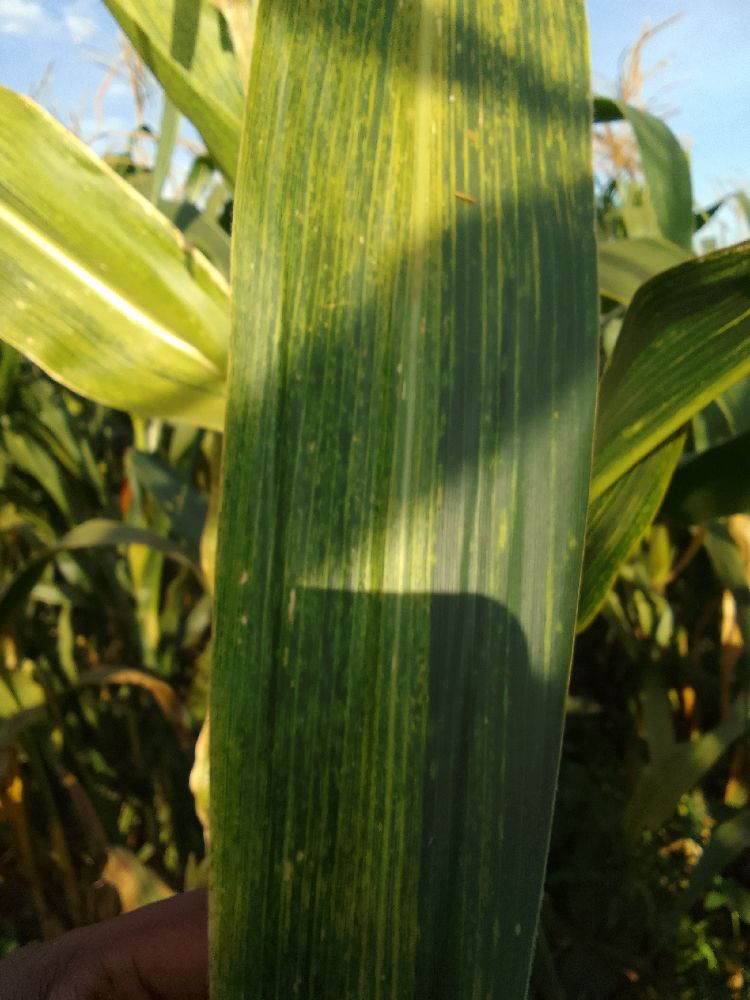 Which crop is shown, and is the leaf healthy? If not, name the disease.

maize, maize lethal necrosis
